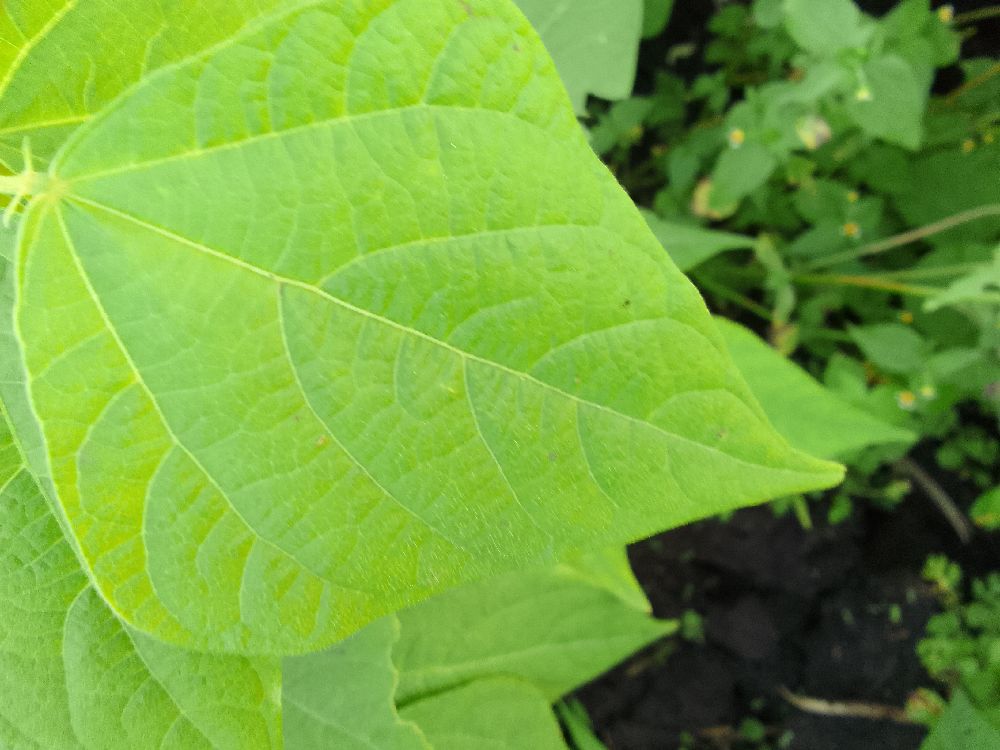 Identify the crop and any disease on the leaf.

common bean, healthy
